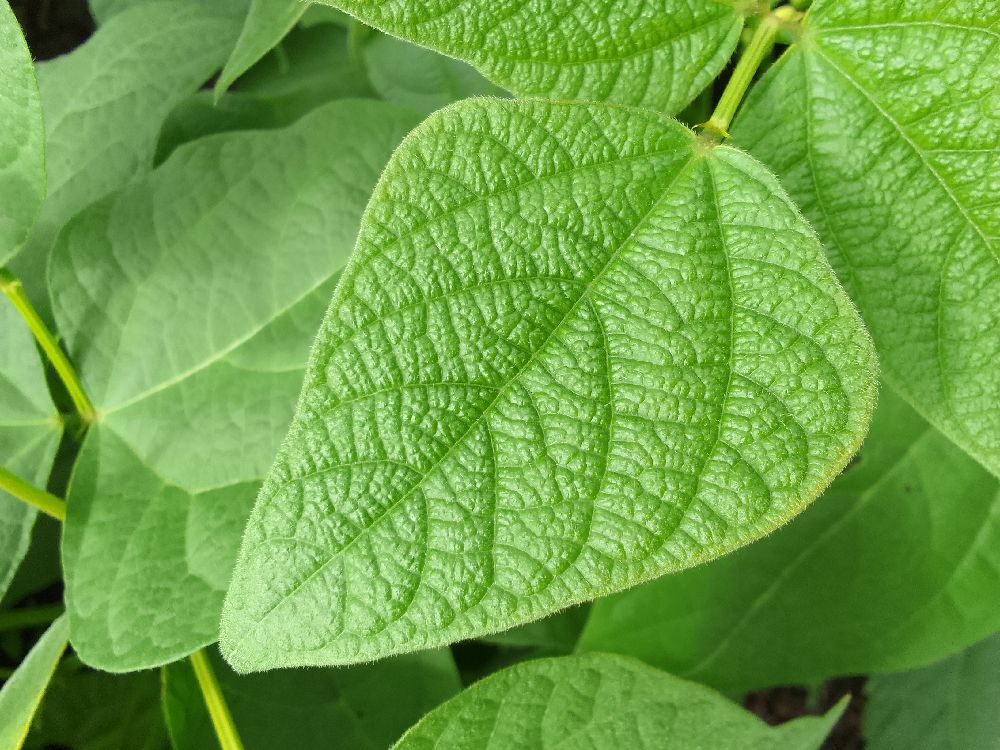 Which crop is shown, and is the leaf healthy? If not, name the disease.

common bean, healthy
